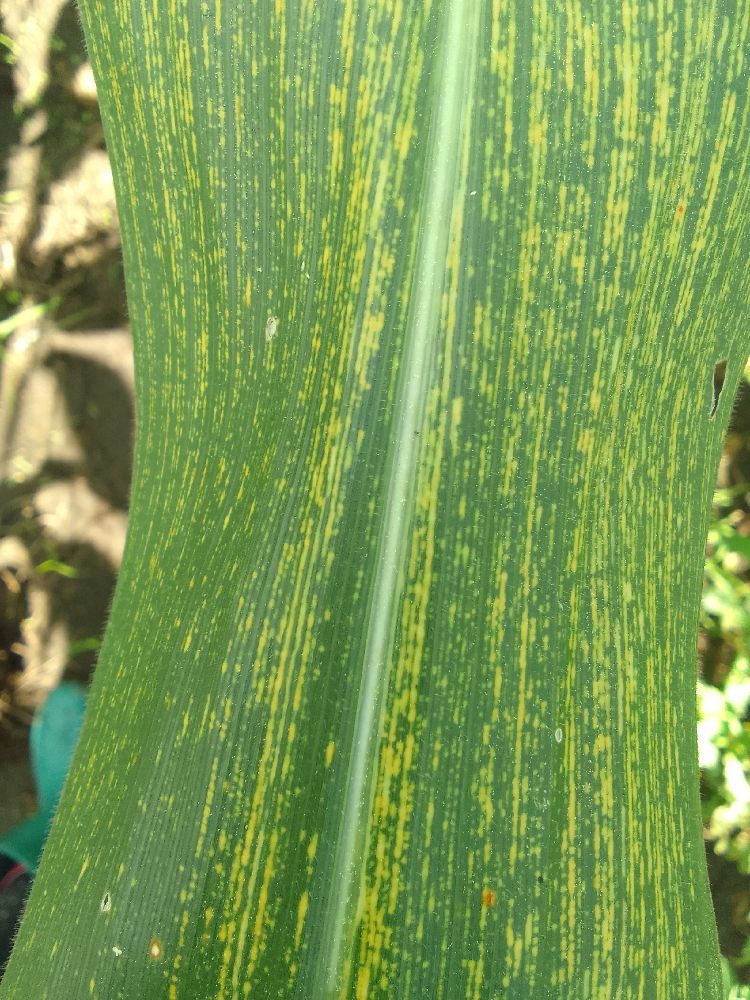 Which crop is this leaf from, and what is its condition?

maize, maize streak virus
